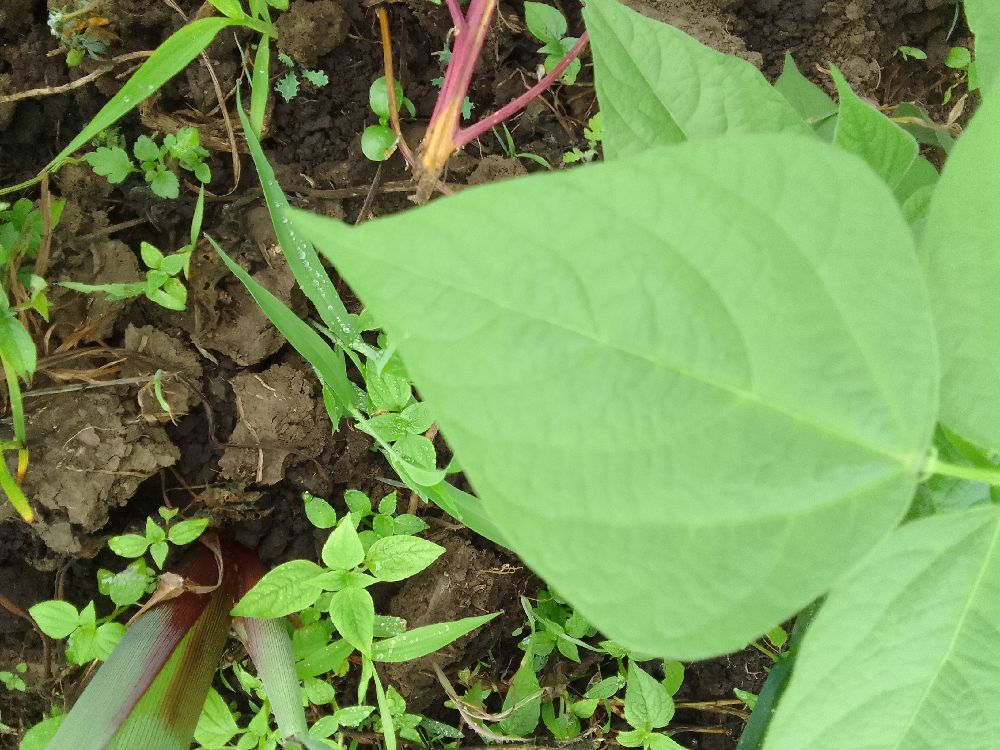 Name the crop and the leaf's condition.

common bean, healthy
